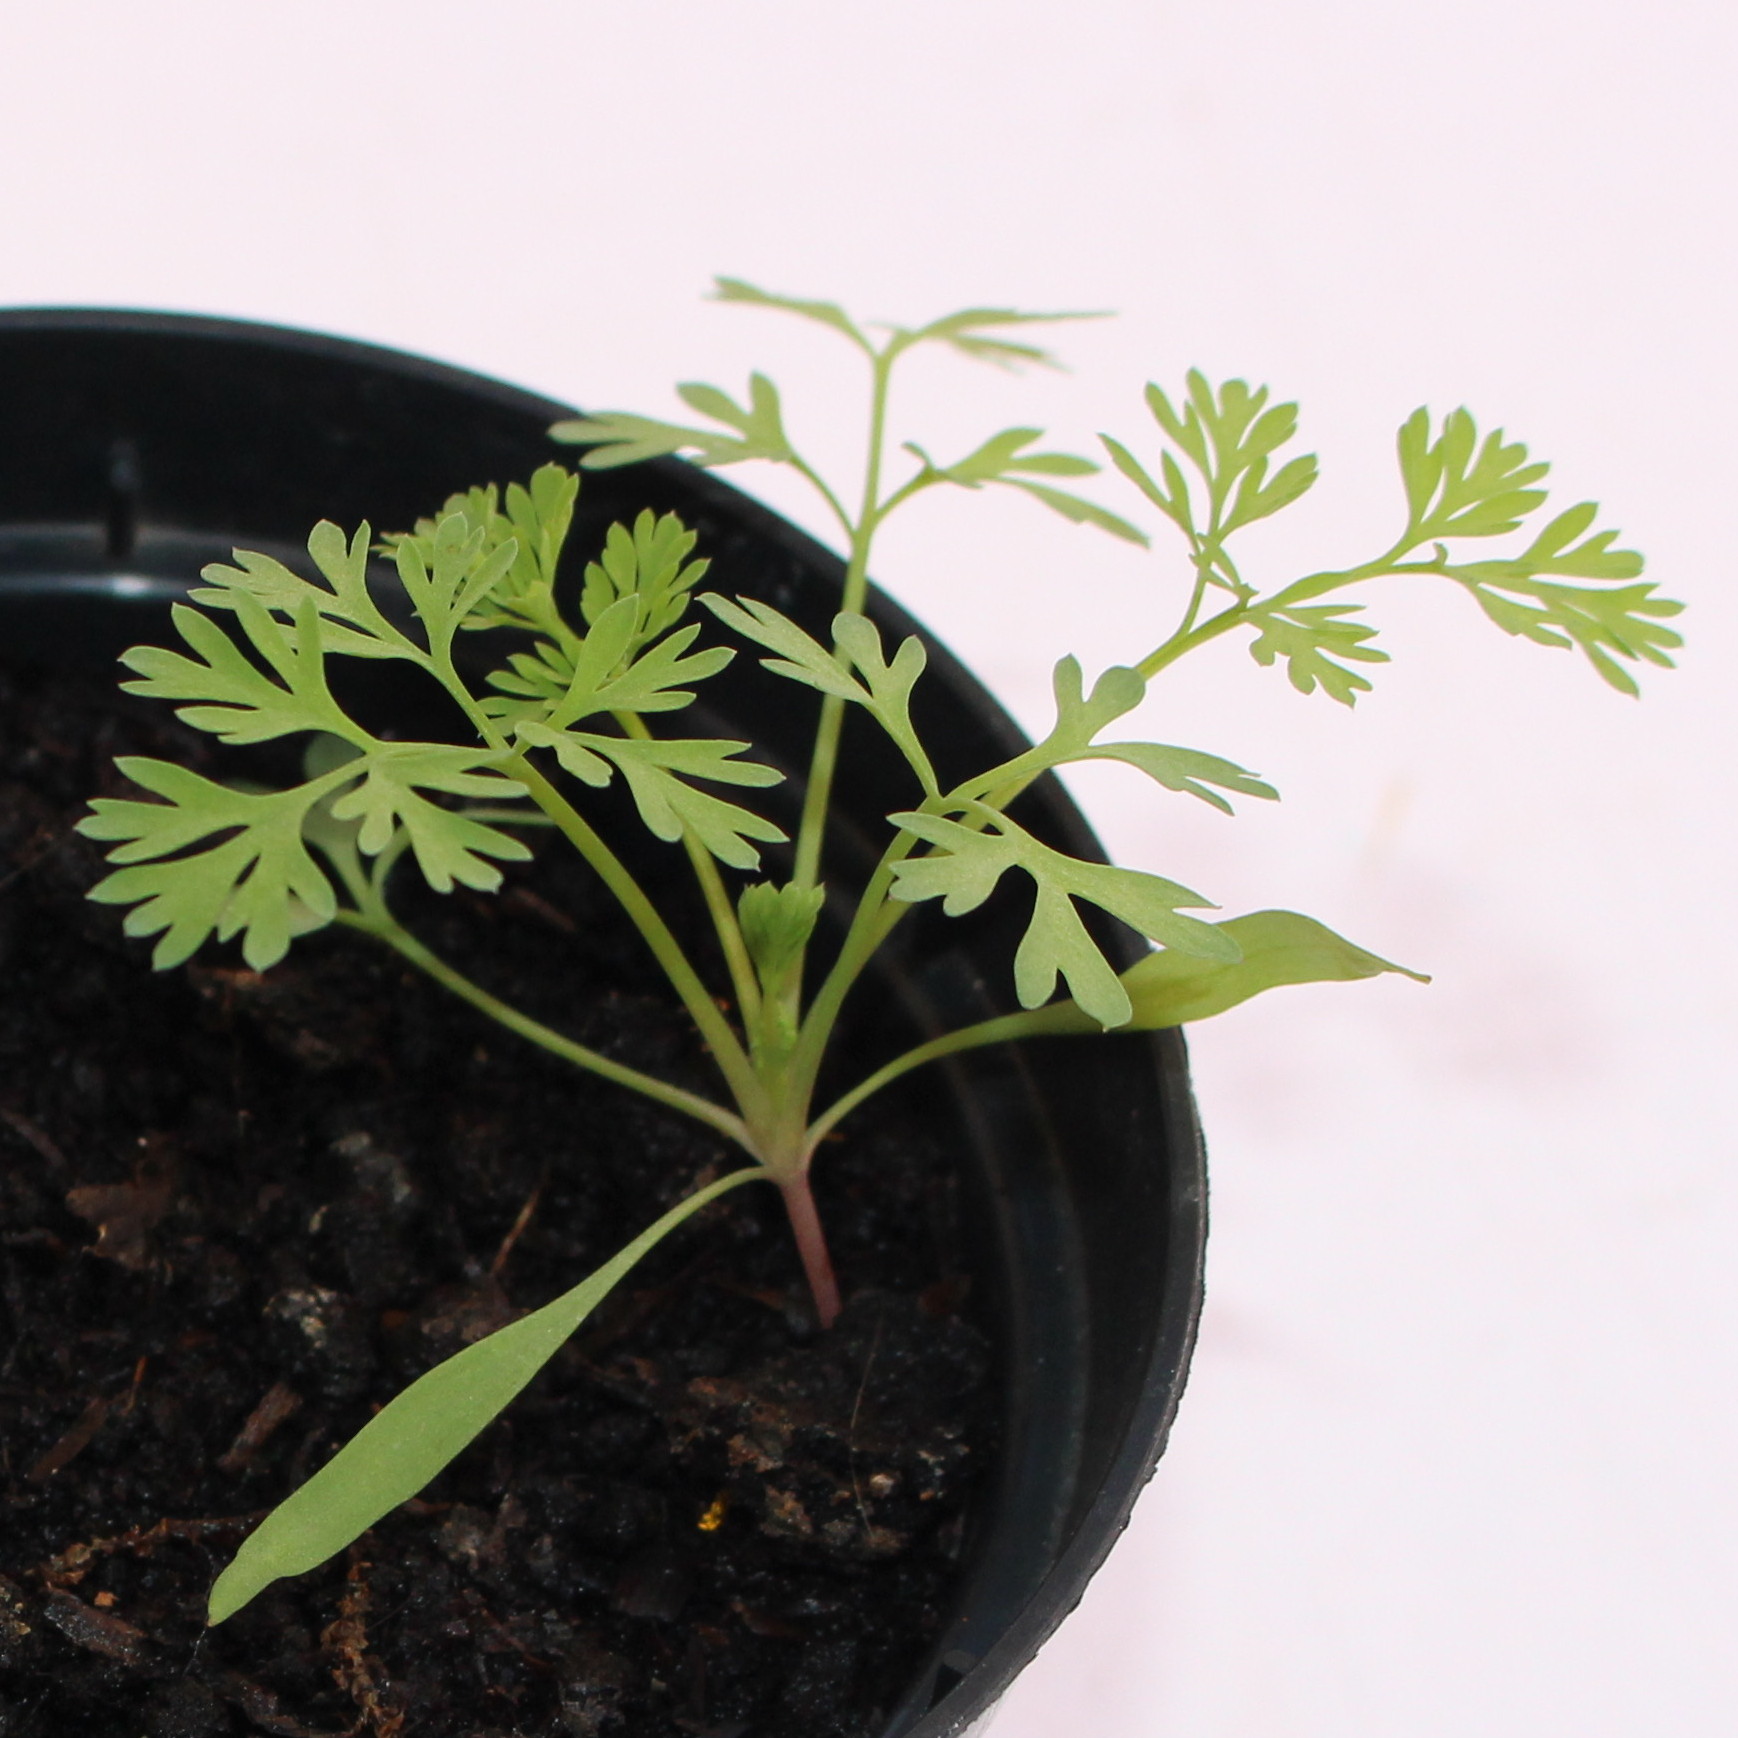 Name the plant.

Fumaria officinalis
